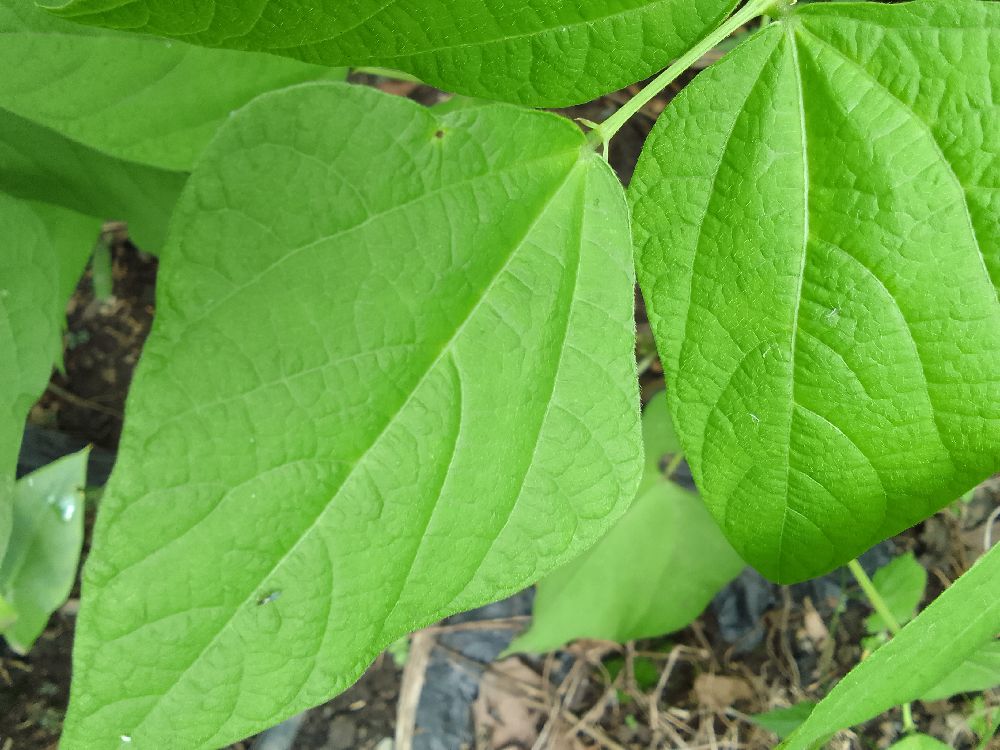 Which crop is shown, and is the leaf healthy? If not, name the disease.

common bean, healthy
